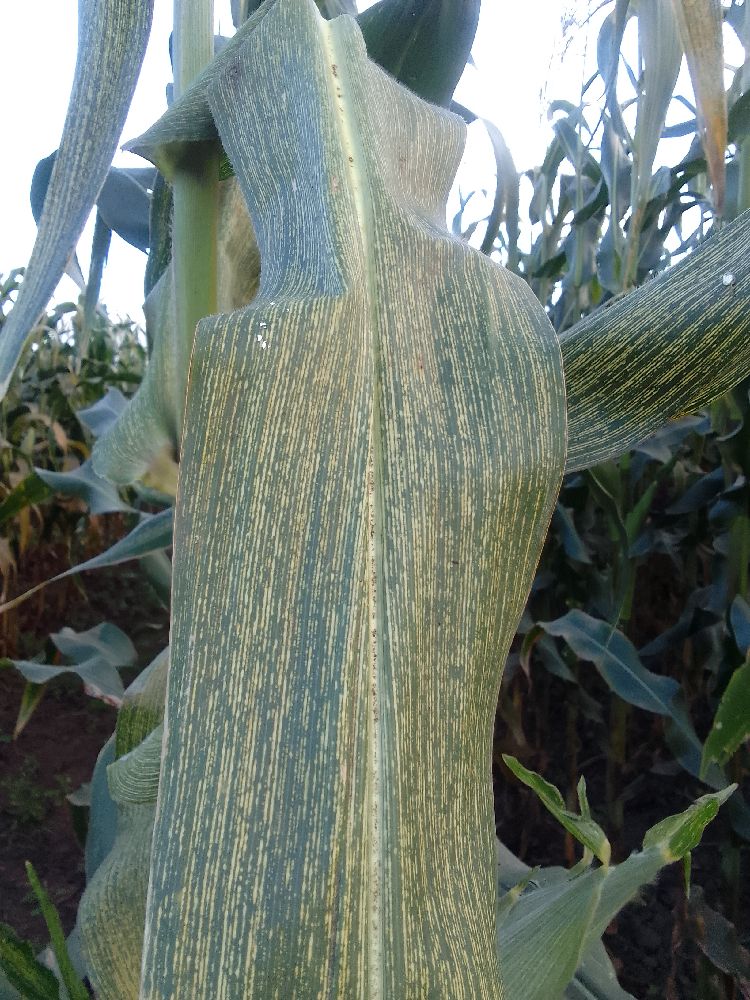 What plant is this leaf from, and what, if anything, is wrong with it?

maize, maize streak virus
